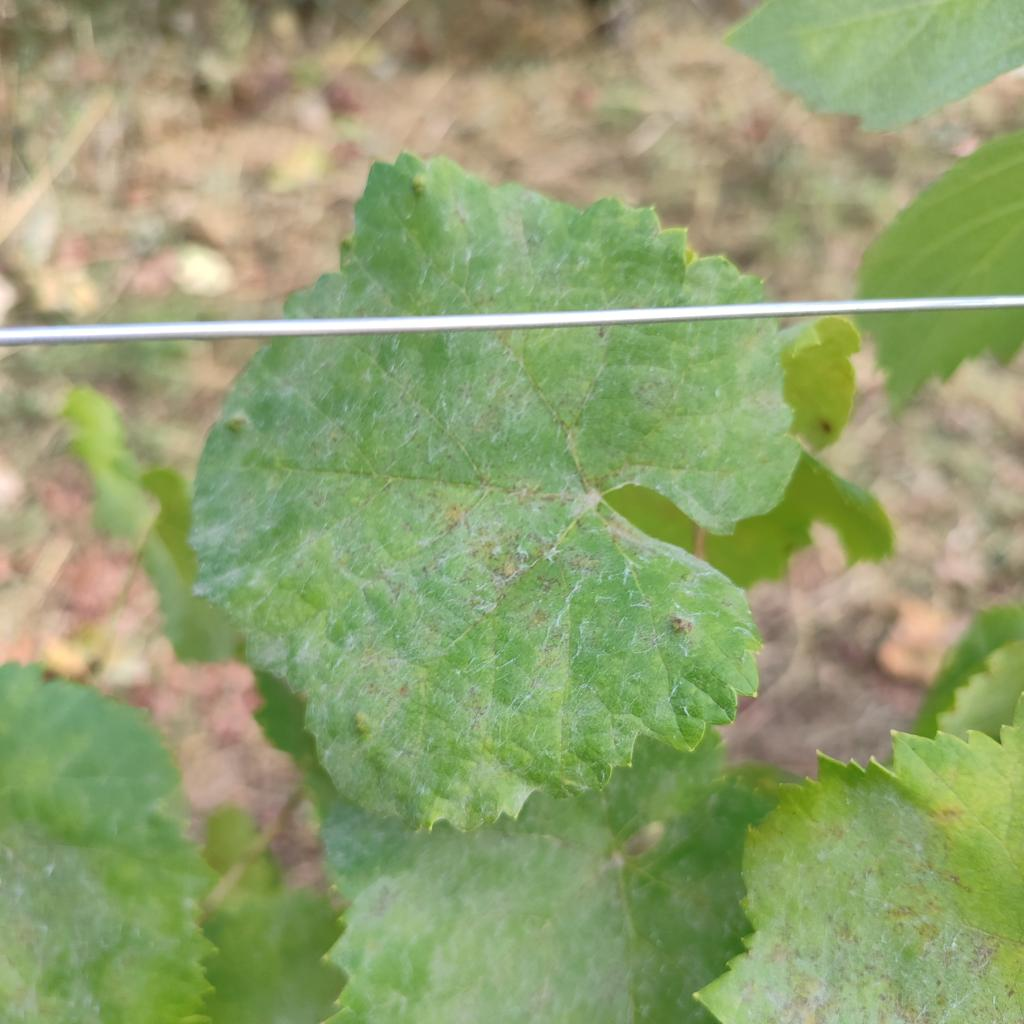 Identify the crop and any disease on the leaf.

grapevine, powdery mildew
